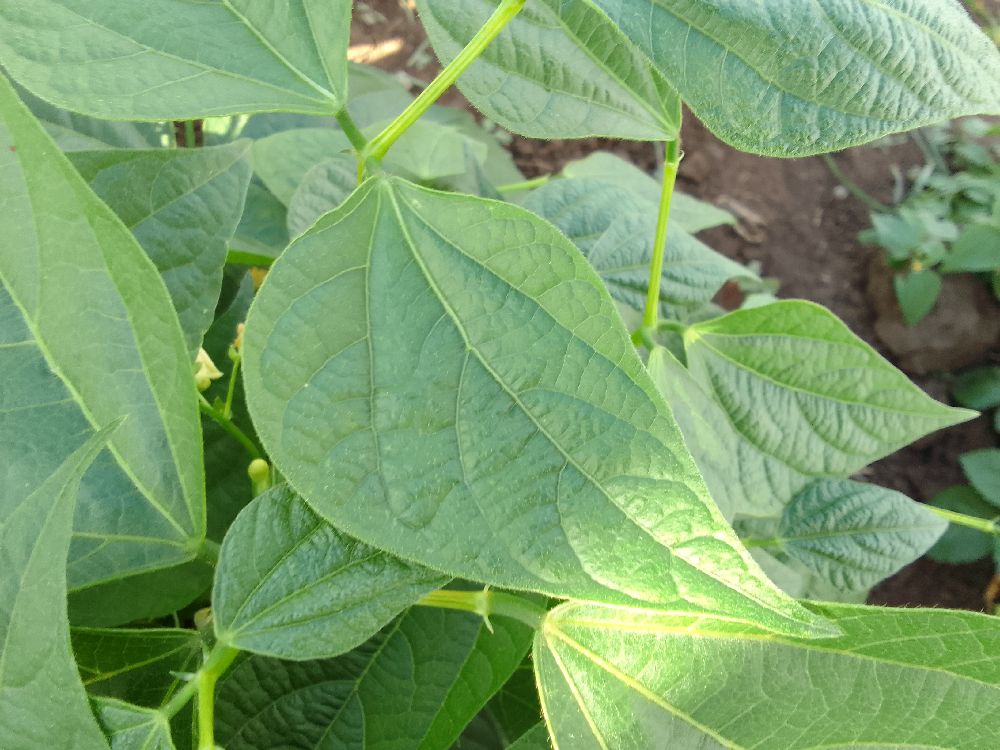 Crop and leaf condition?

common bean, healthy
